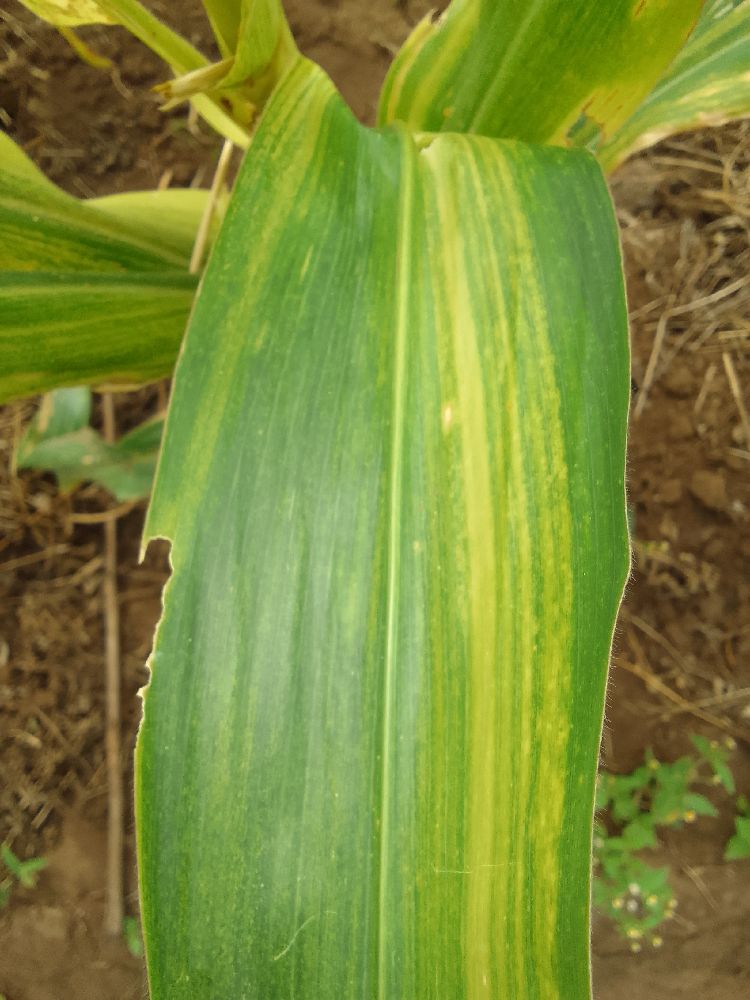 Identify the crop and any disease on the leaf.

maize, maize lethal necrosis
